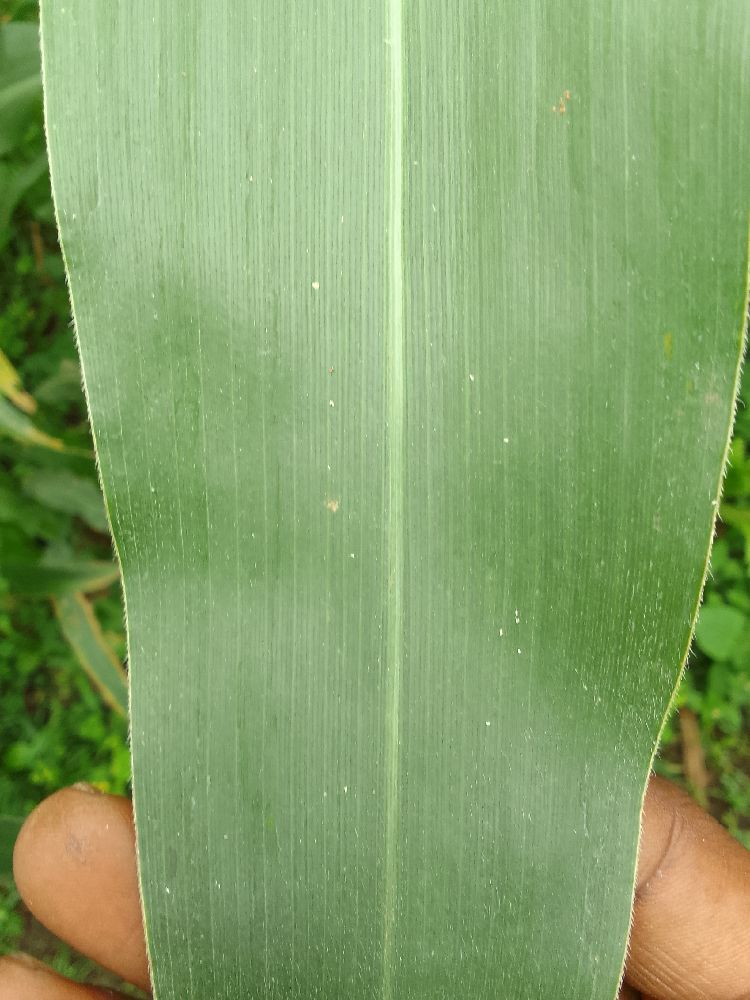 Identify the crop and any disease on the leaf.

maize, healthy
